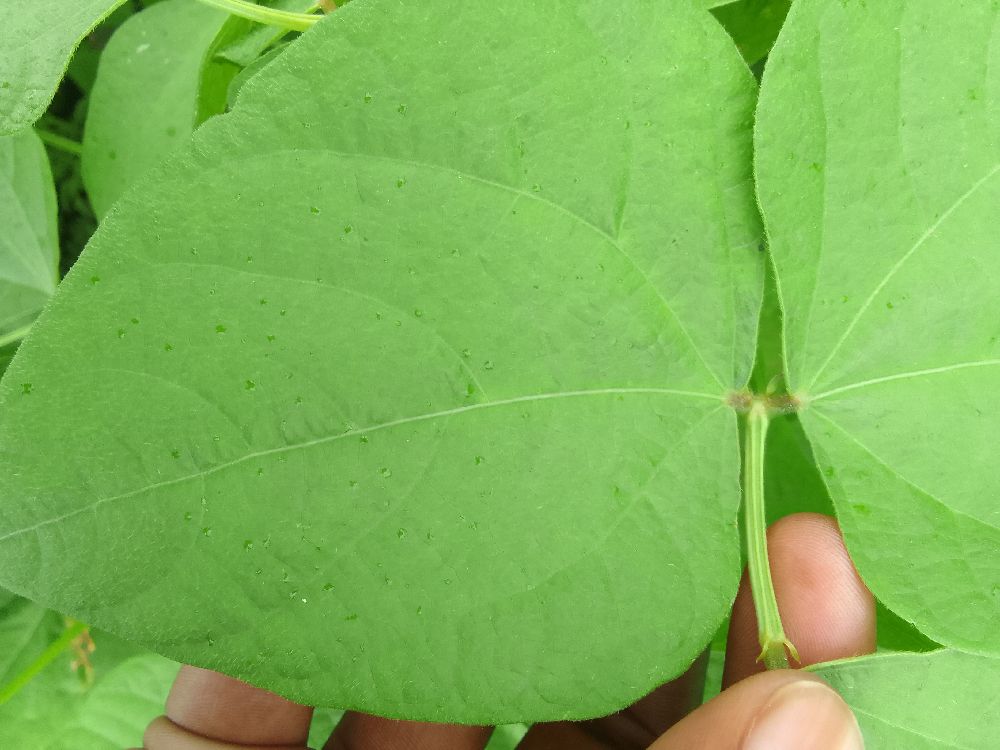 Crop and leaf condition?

common bean, healthy
